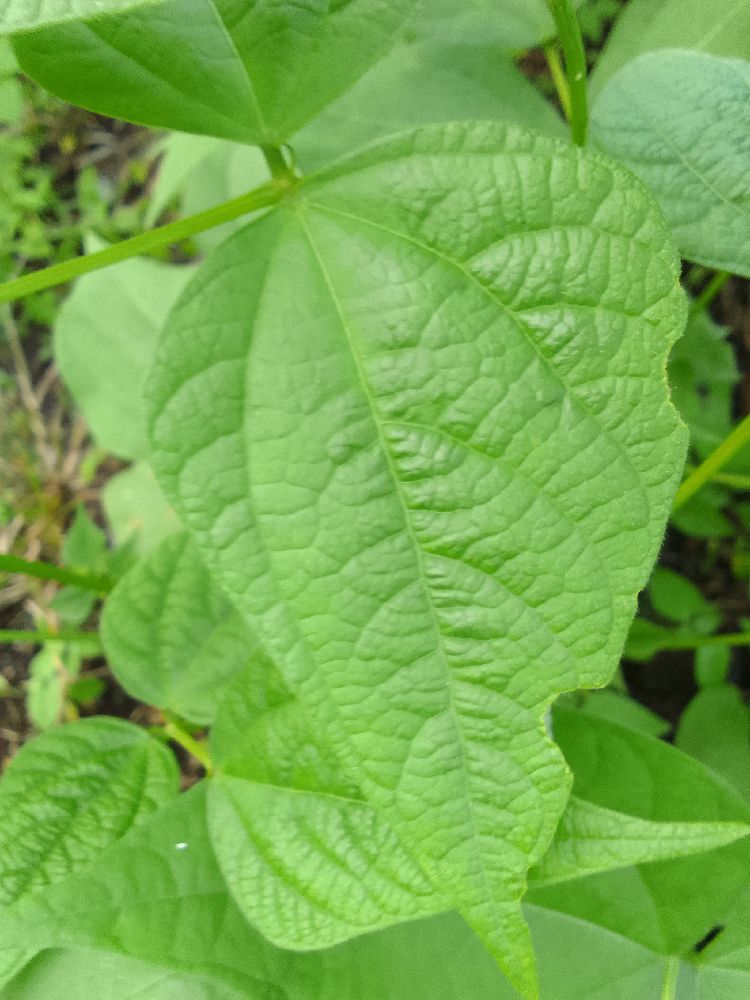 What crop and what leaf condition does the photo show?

common bean, healthy
